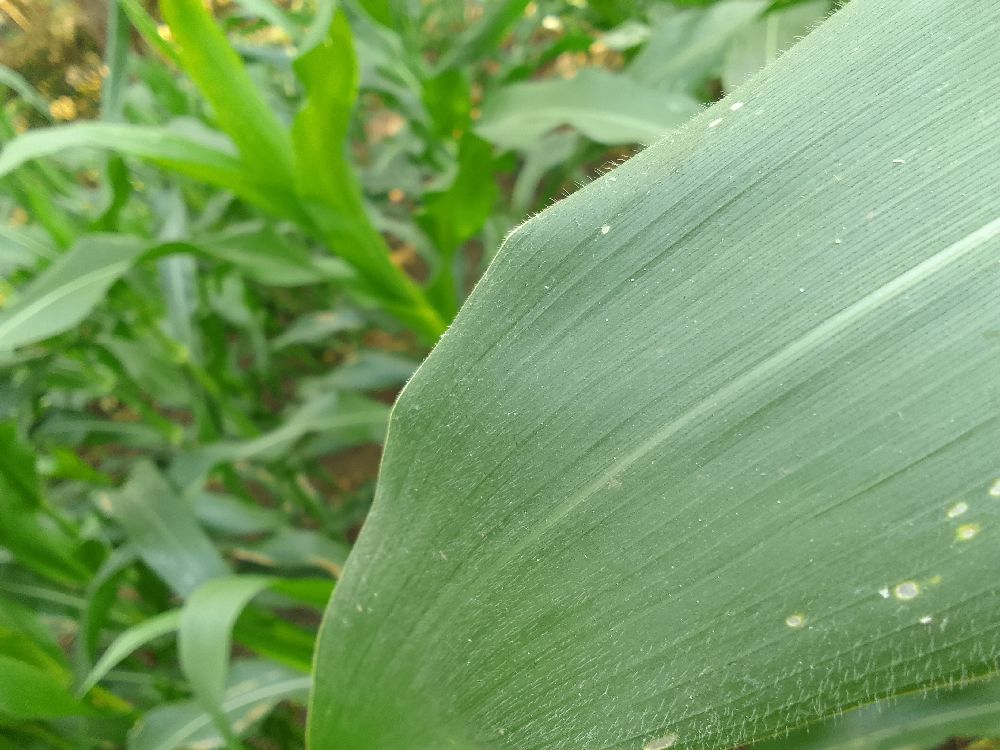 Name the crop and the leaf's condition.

maize, healthy
